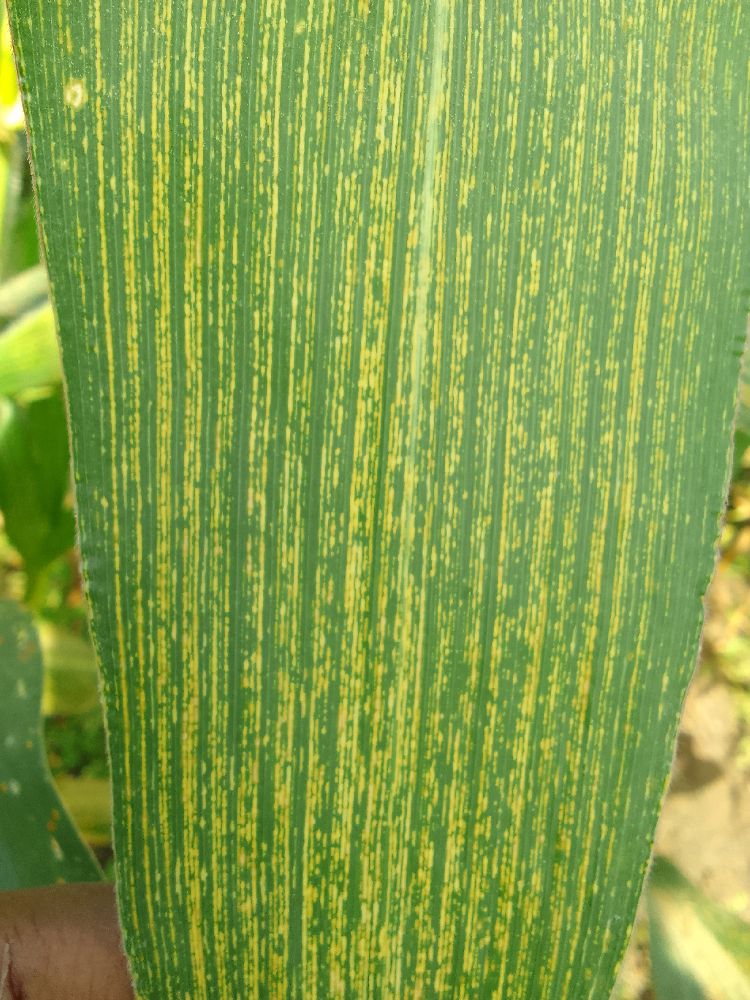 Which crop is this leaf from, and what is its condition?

maize, maize streak virus
